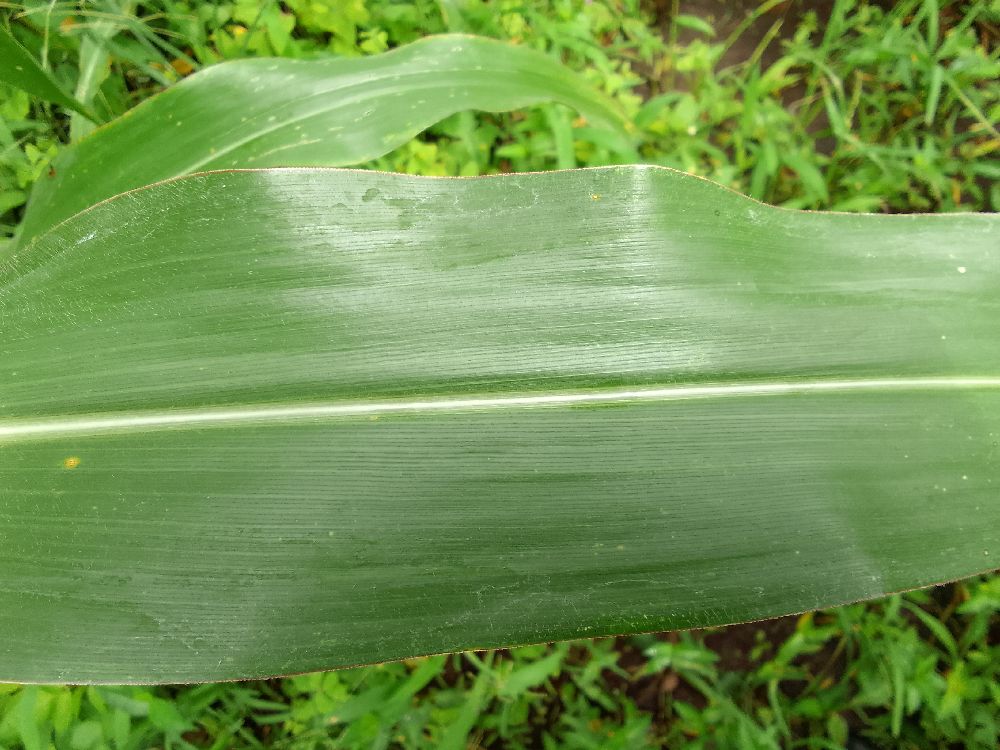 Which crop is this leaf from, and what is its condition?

maize, healthy
